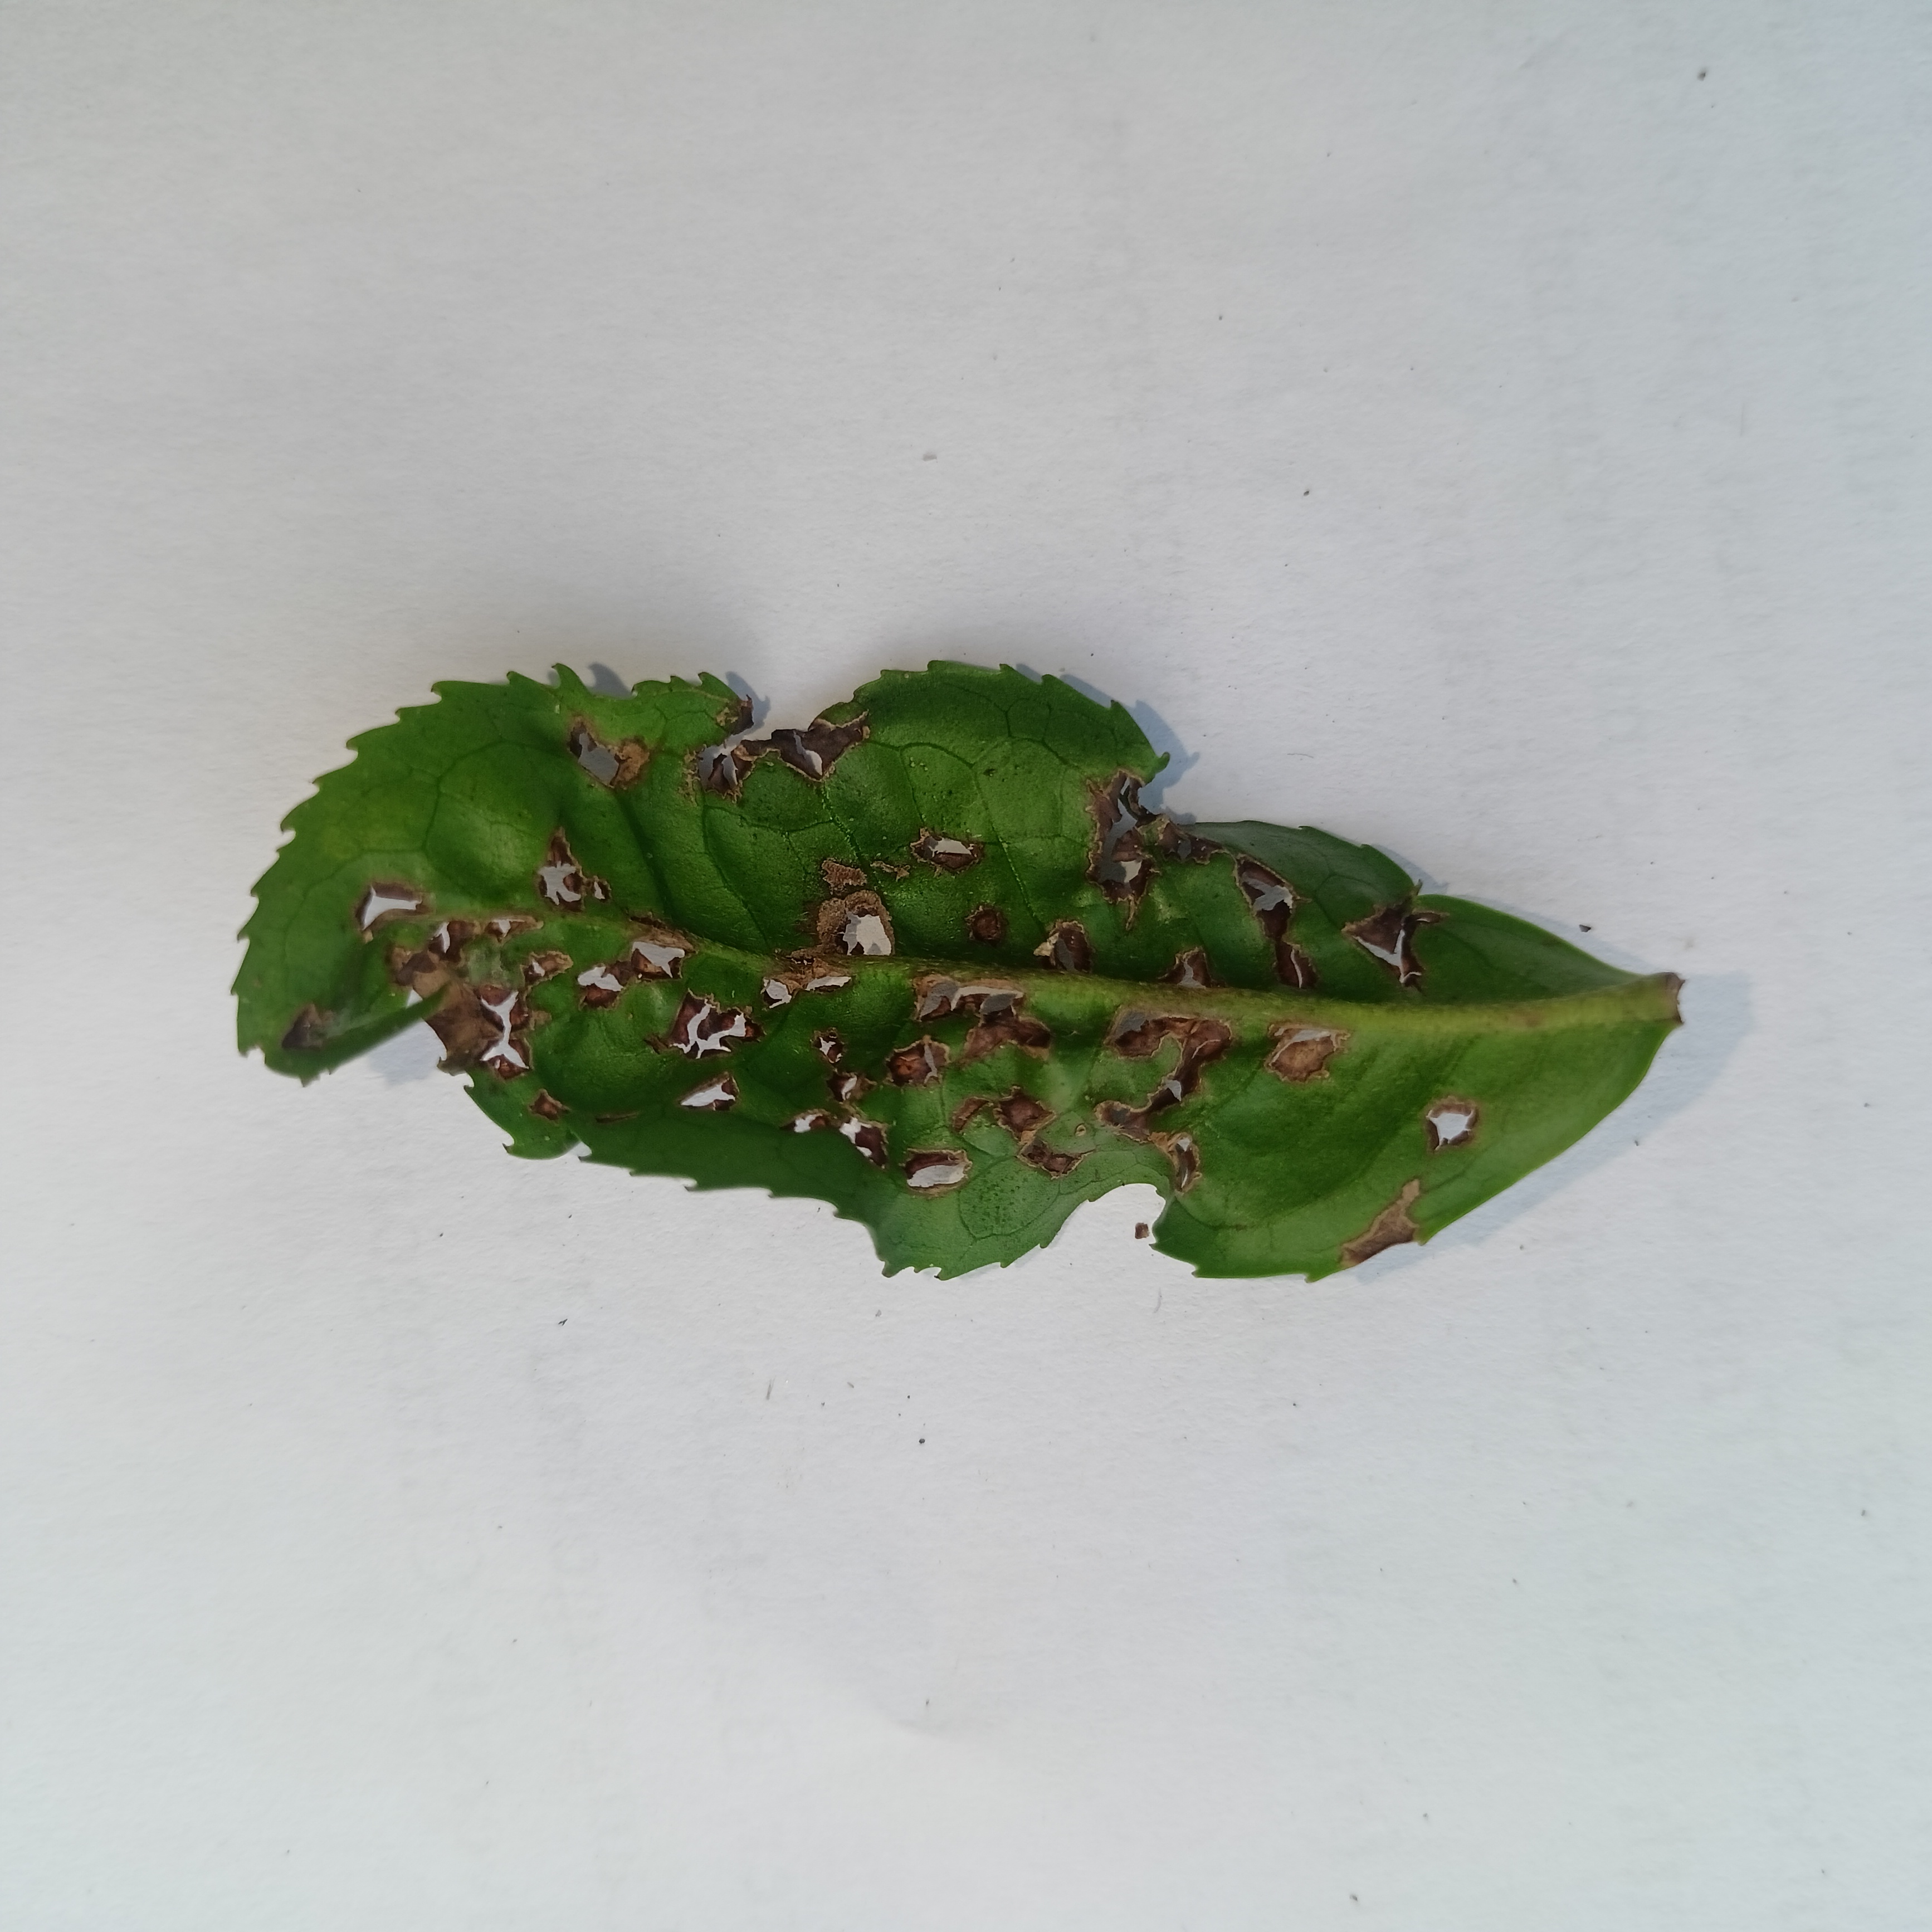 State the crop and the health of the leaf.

tea, helopeltis
